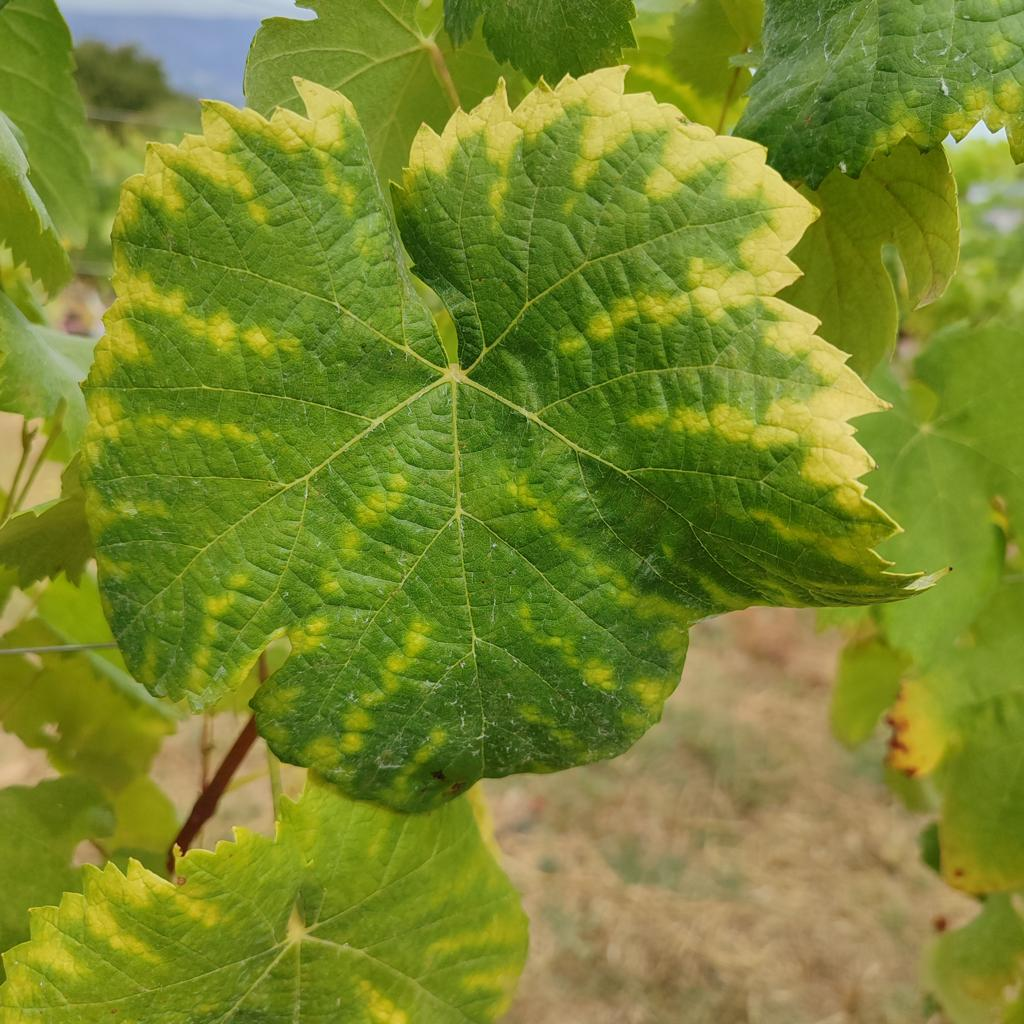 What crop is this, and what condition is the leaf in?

grapevine, esca complex
